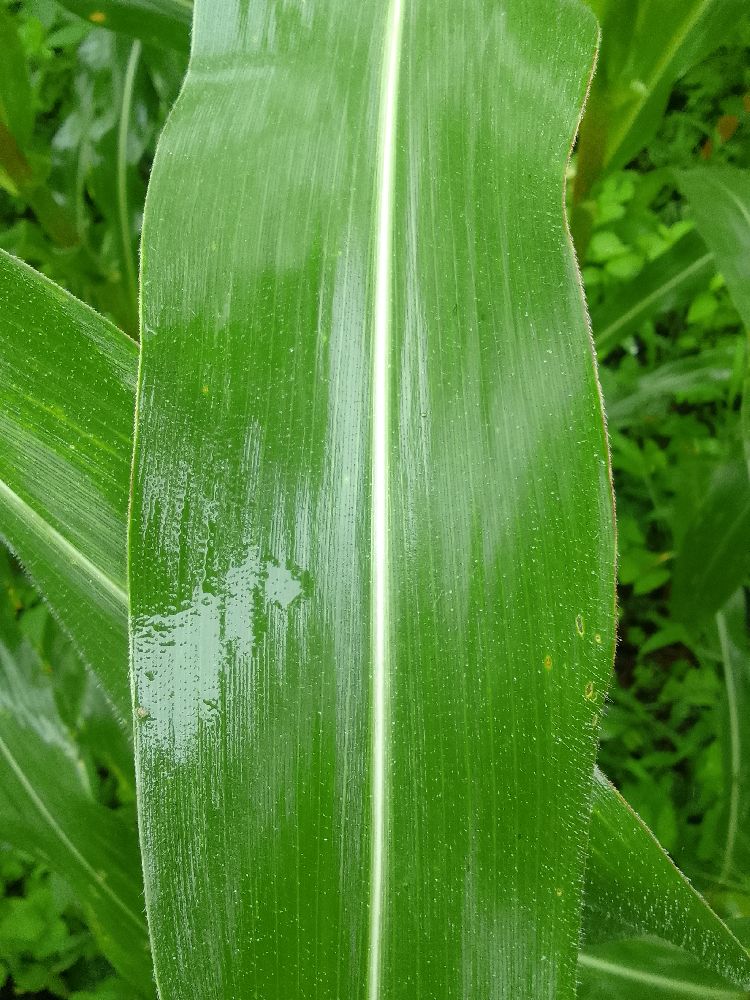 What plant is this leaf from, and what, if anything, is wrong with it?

maize, healthy
